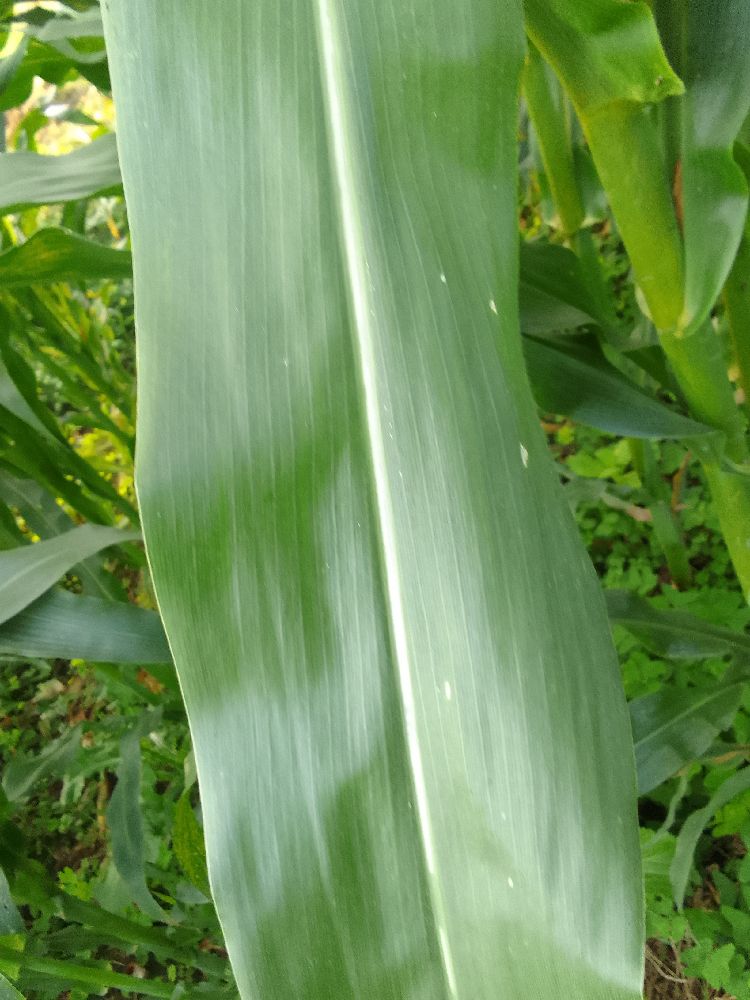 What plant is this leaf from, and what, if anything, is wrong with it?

maize, healthy
